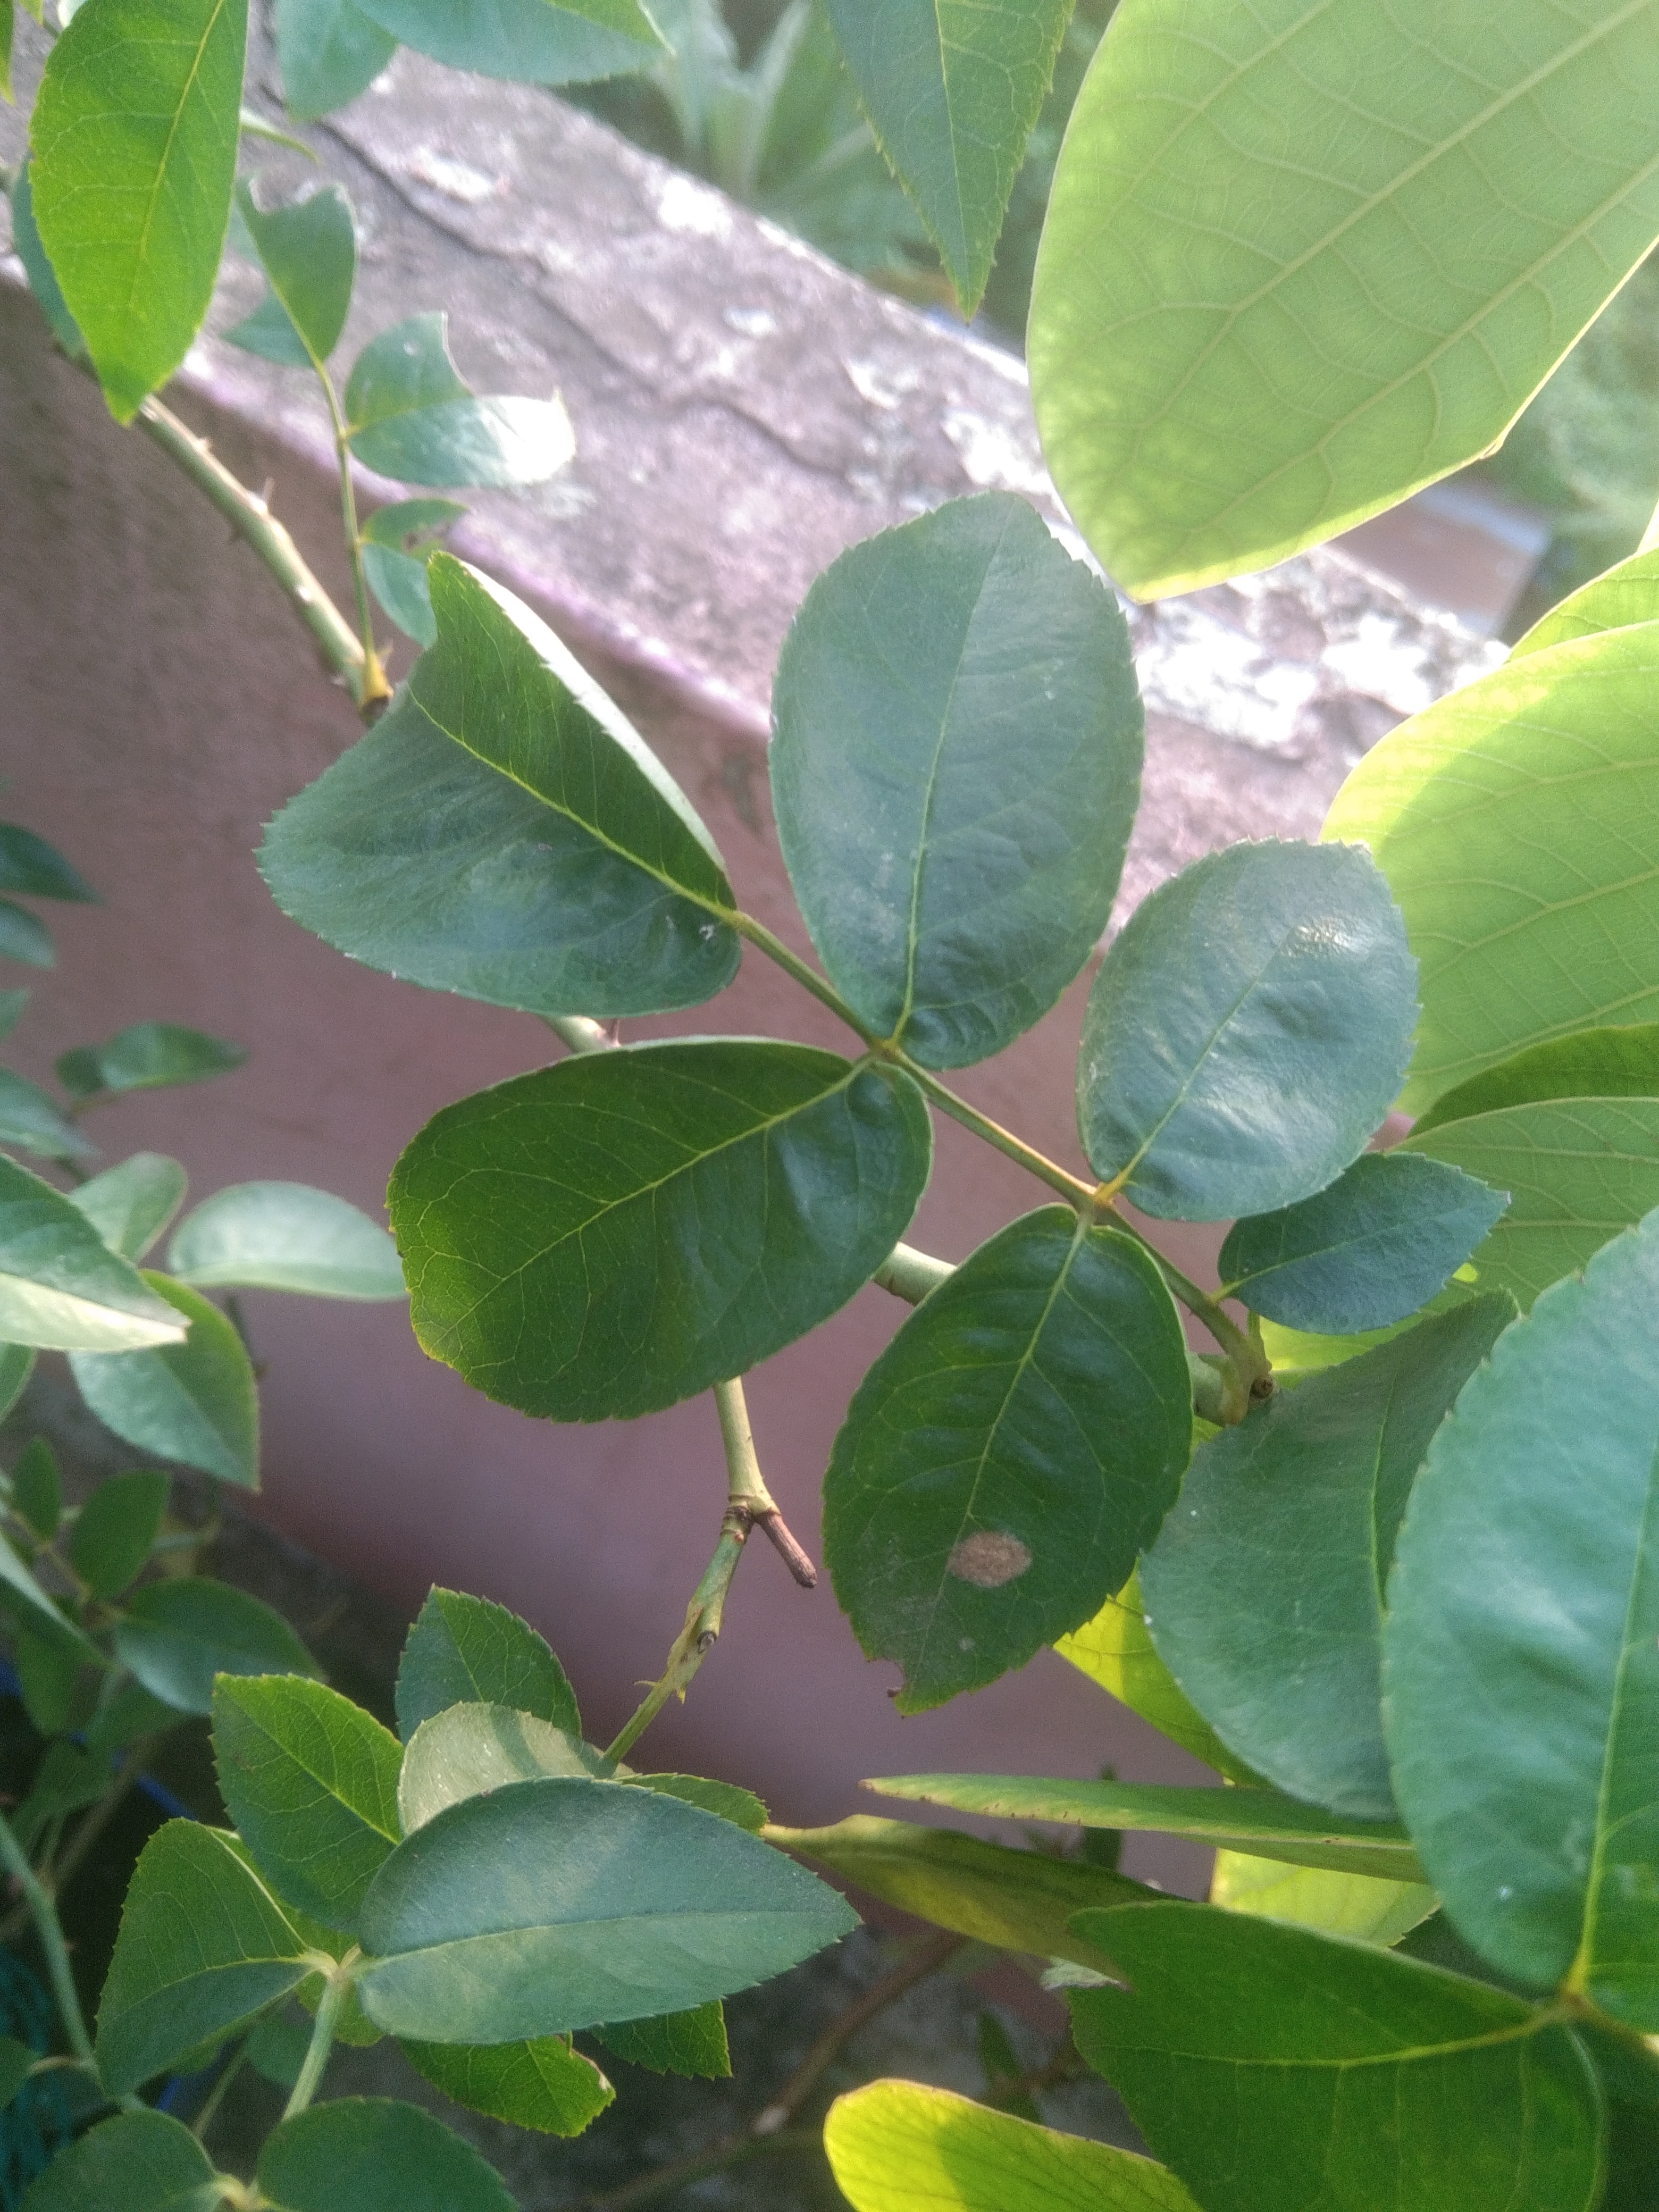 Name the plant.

rose
